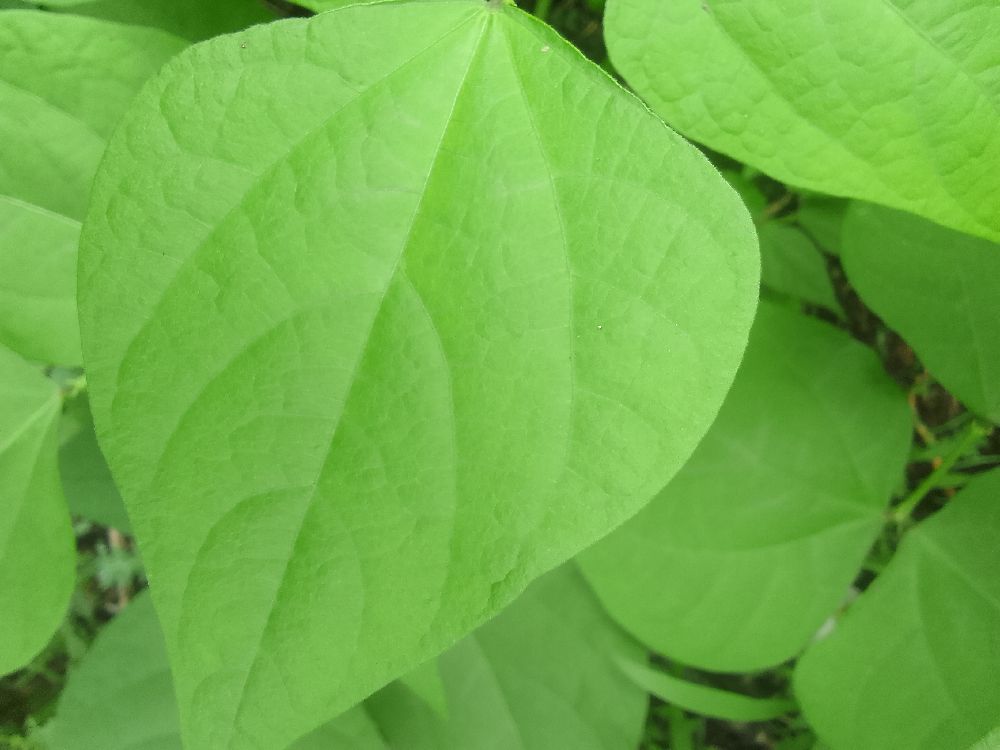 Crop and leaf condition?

common bean, healthy
